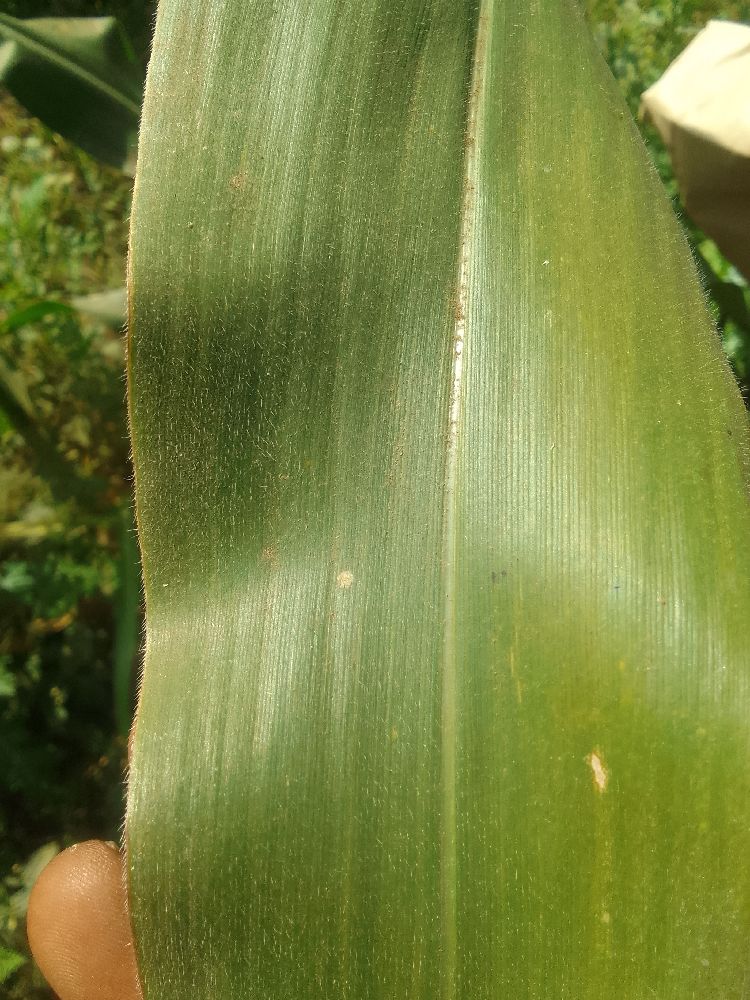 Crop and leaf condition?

maize, healthy
